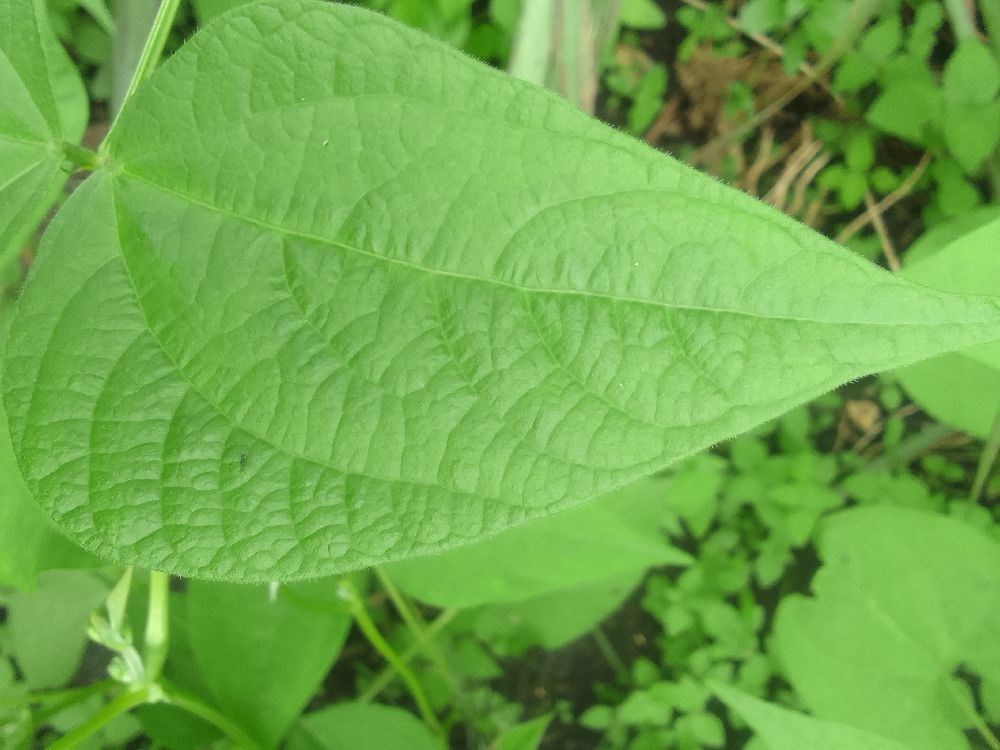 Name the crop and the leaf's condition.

common bean, healthy
